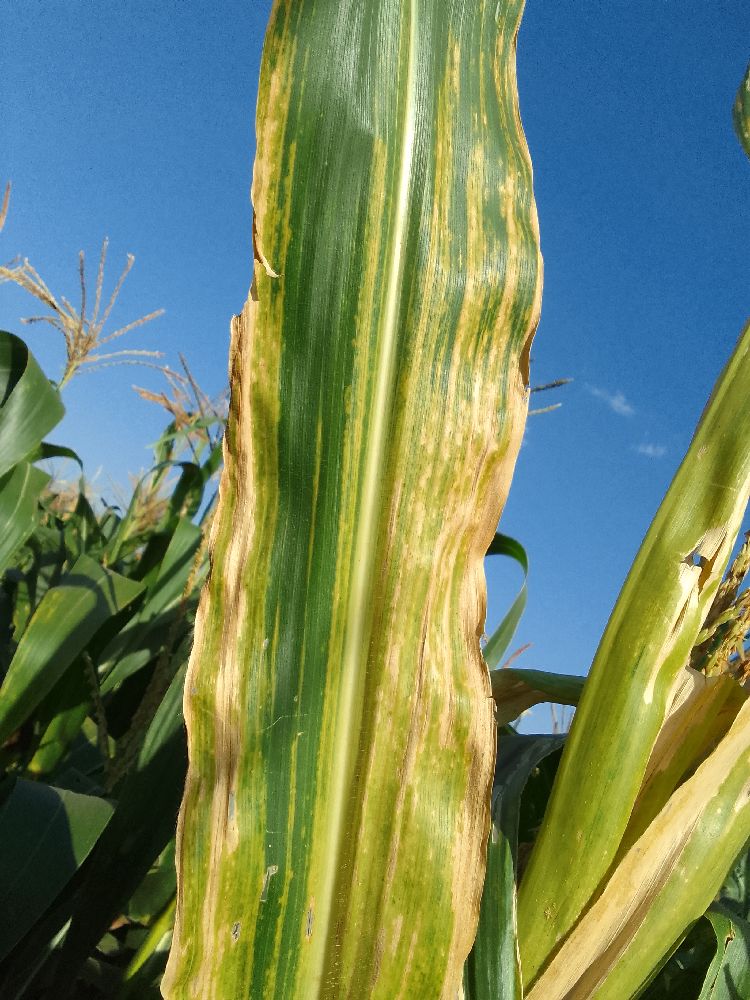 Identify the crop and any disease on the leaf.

maize, maize lethal necrosis
